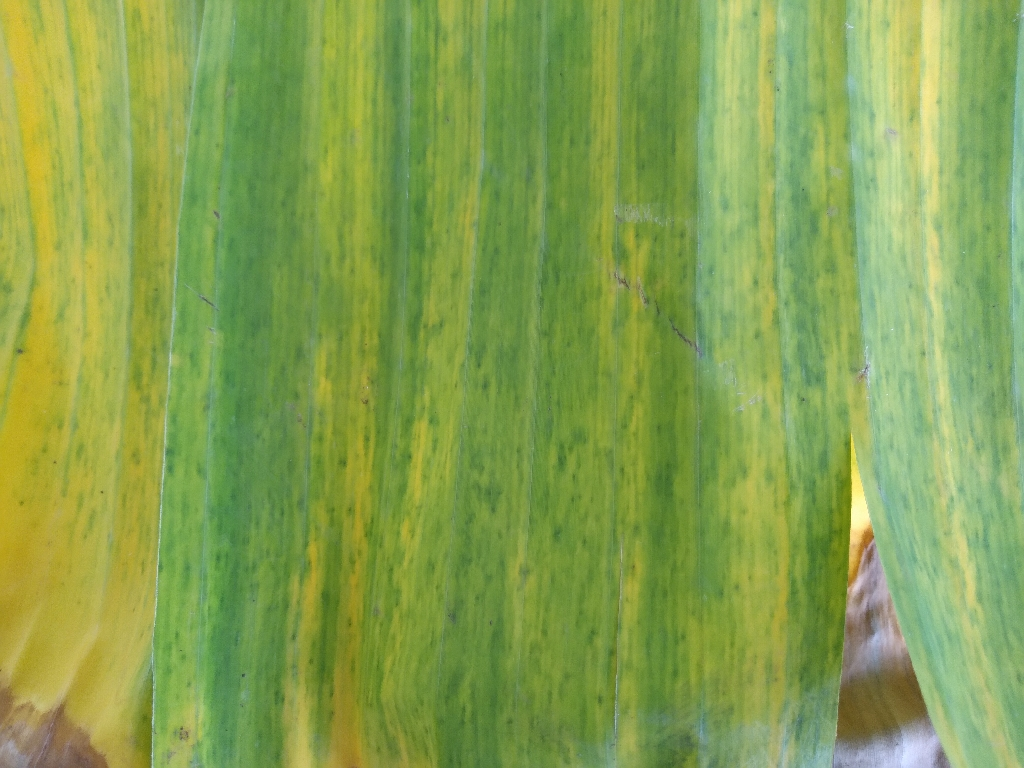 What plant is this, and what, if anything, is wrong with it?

banana, fusarium wilt race 1
